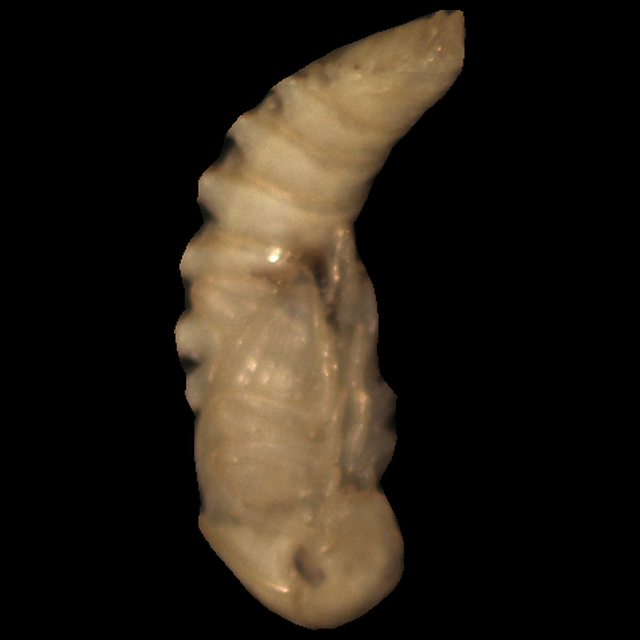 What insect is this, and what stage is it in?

mealworm pupa
